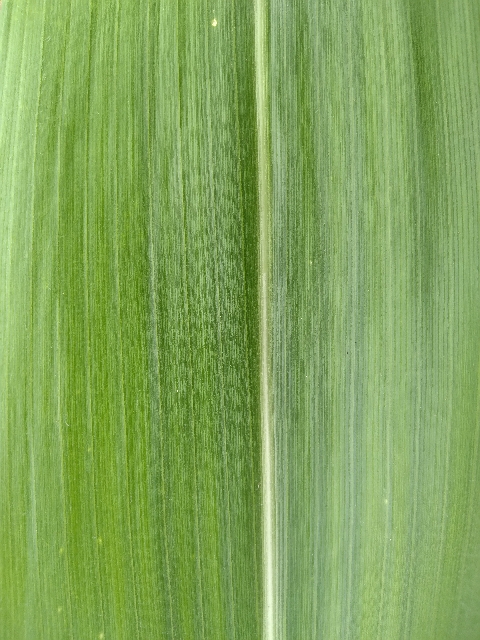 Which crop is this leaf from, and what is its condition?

maize, healthy
